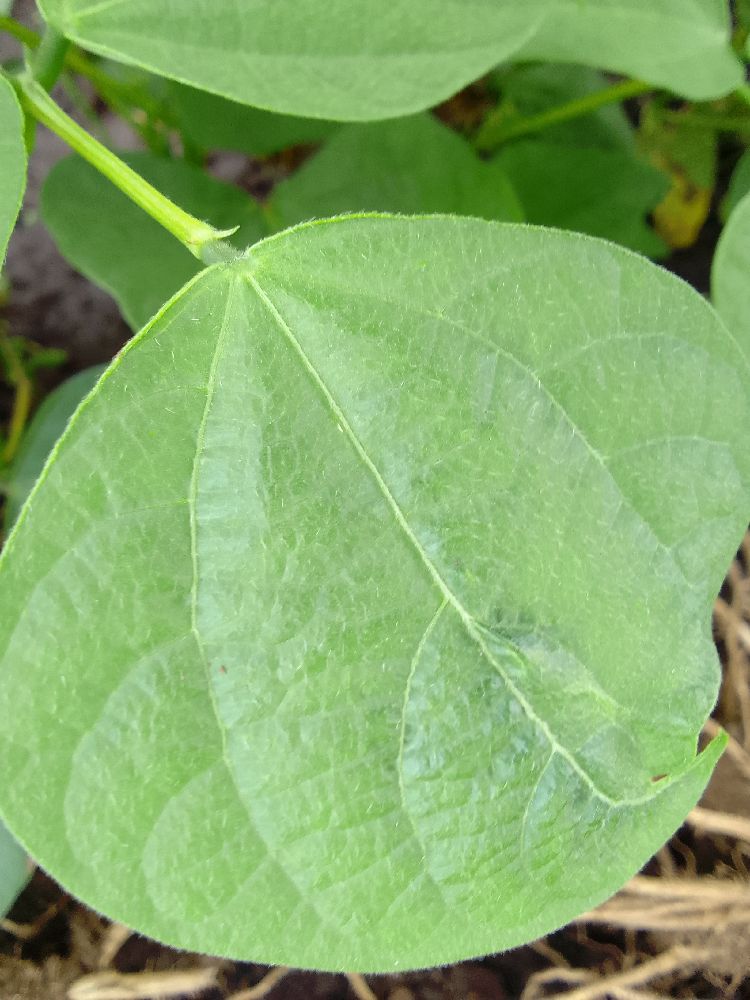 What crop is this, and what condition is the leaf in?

common bean, healthy
